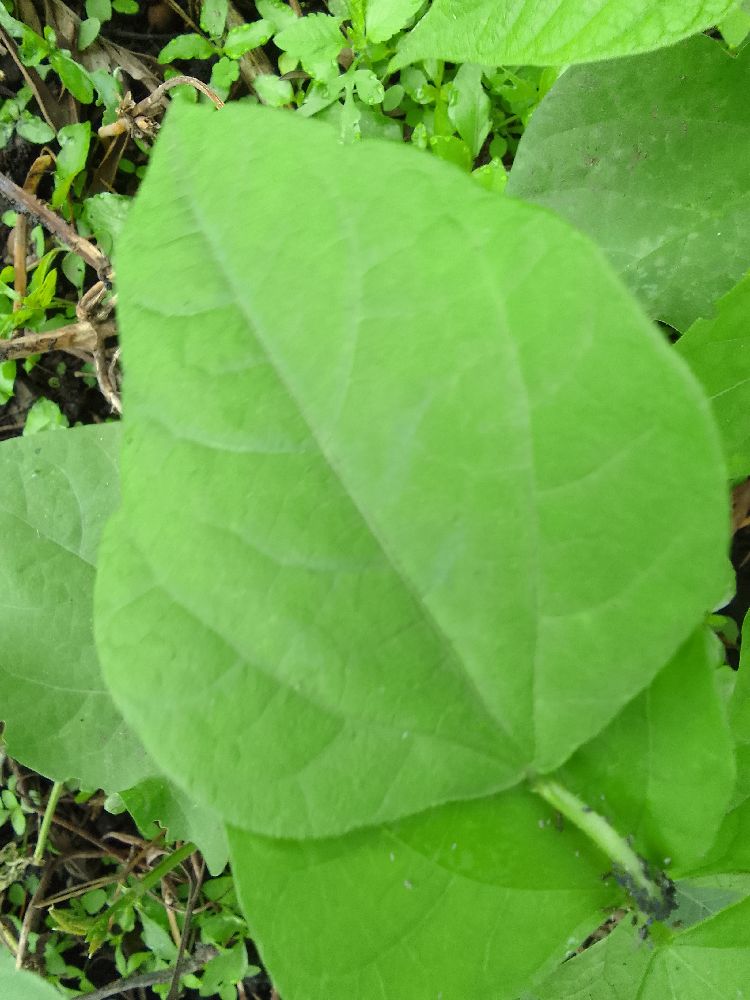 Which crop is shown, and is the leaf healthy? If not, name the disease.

common bean, healthy
